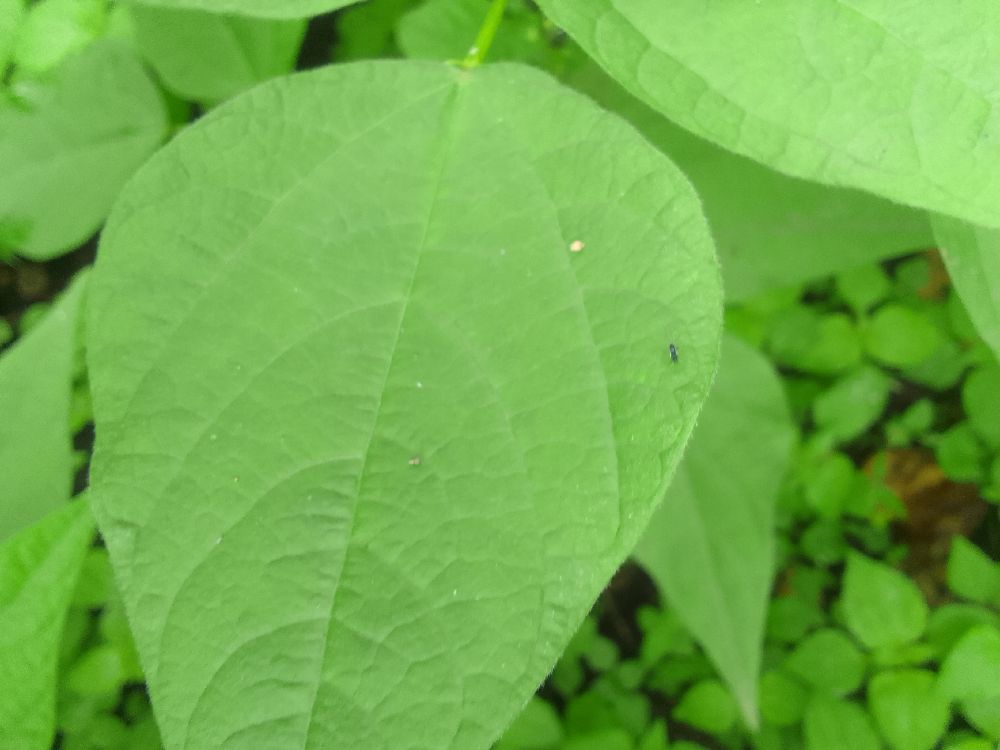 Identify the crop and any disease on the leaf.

common bean, healthy
